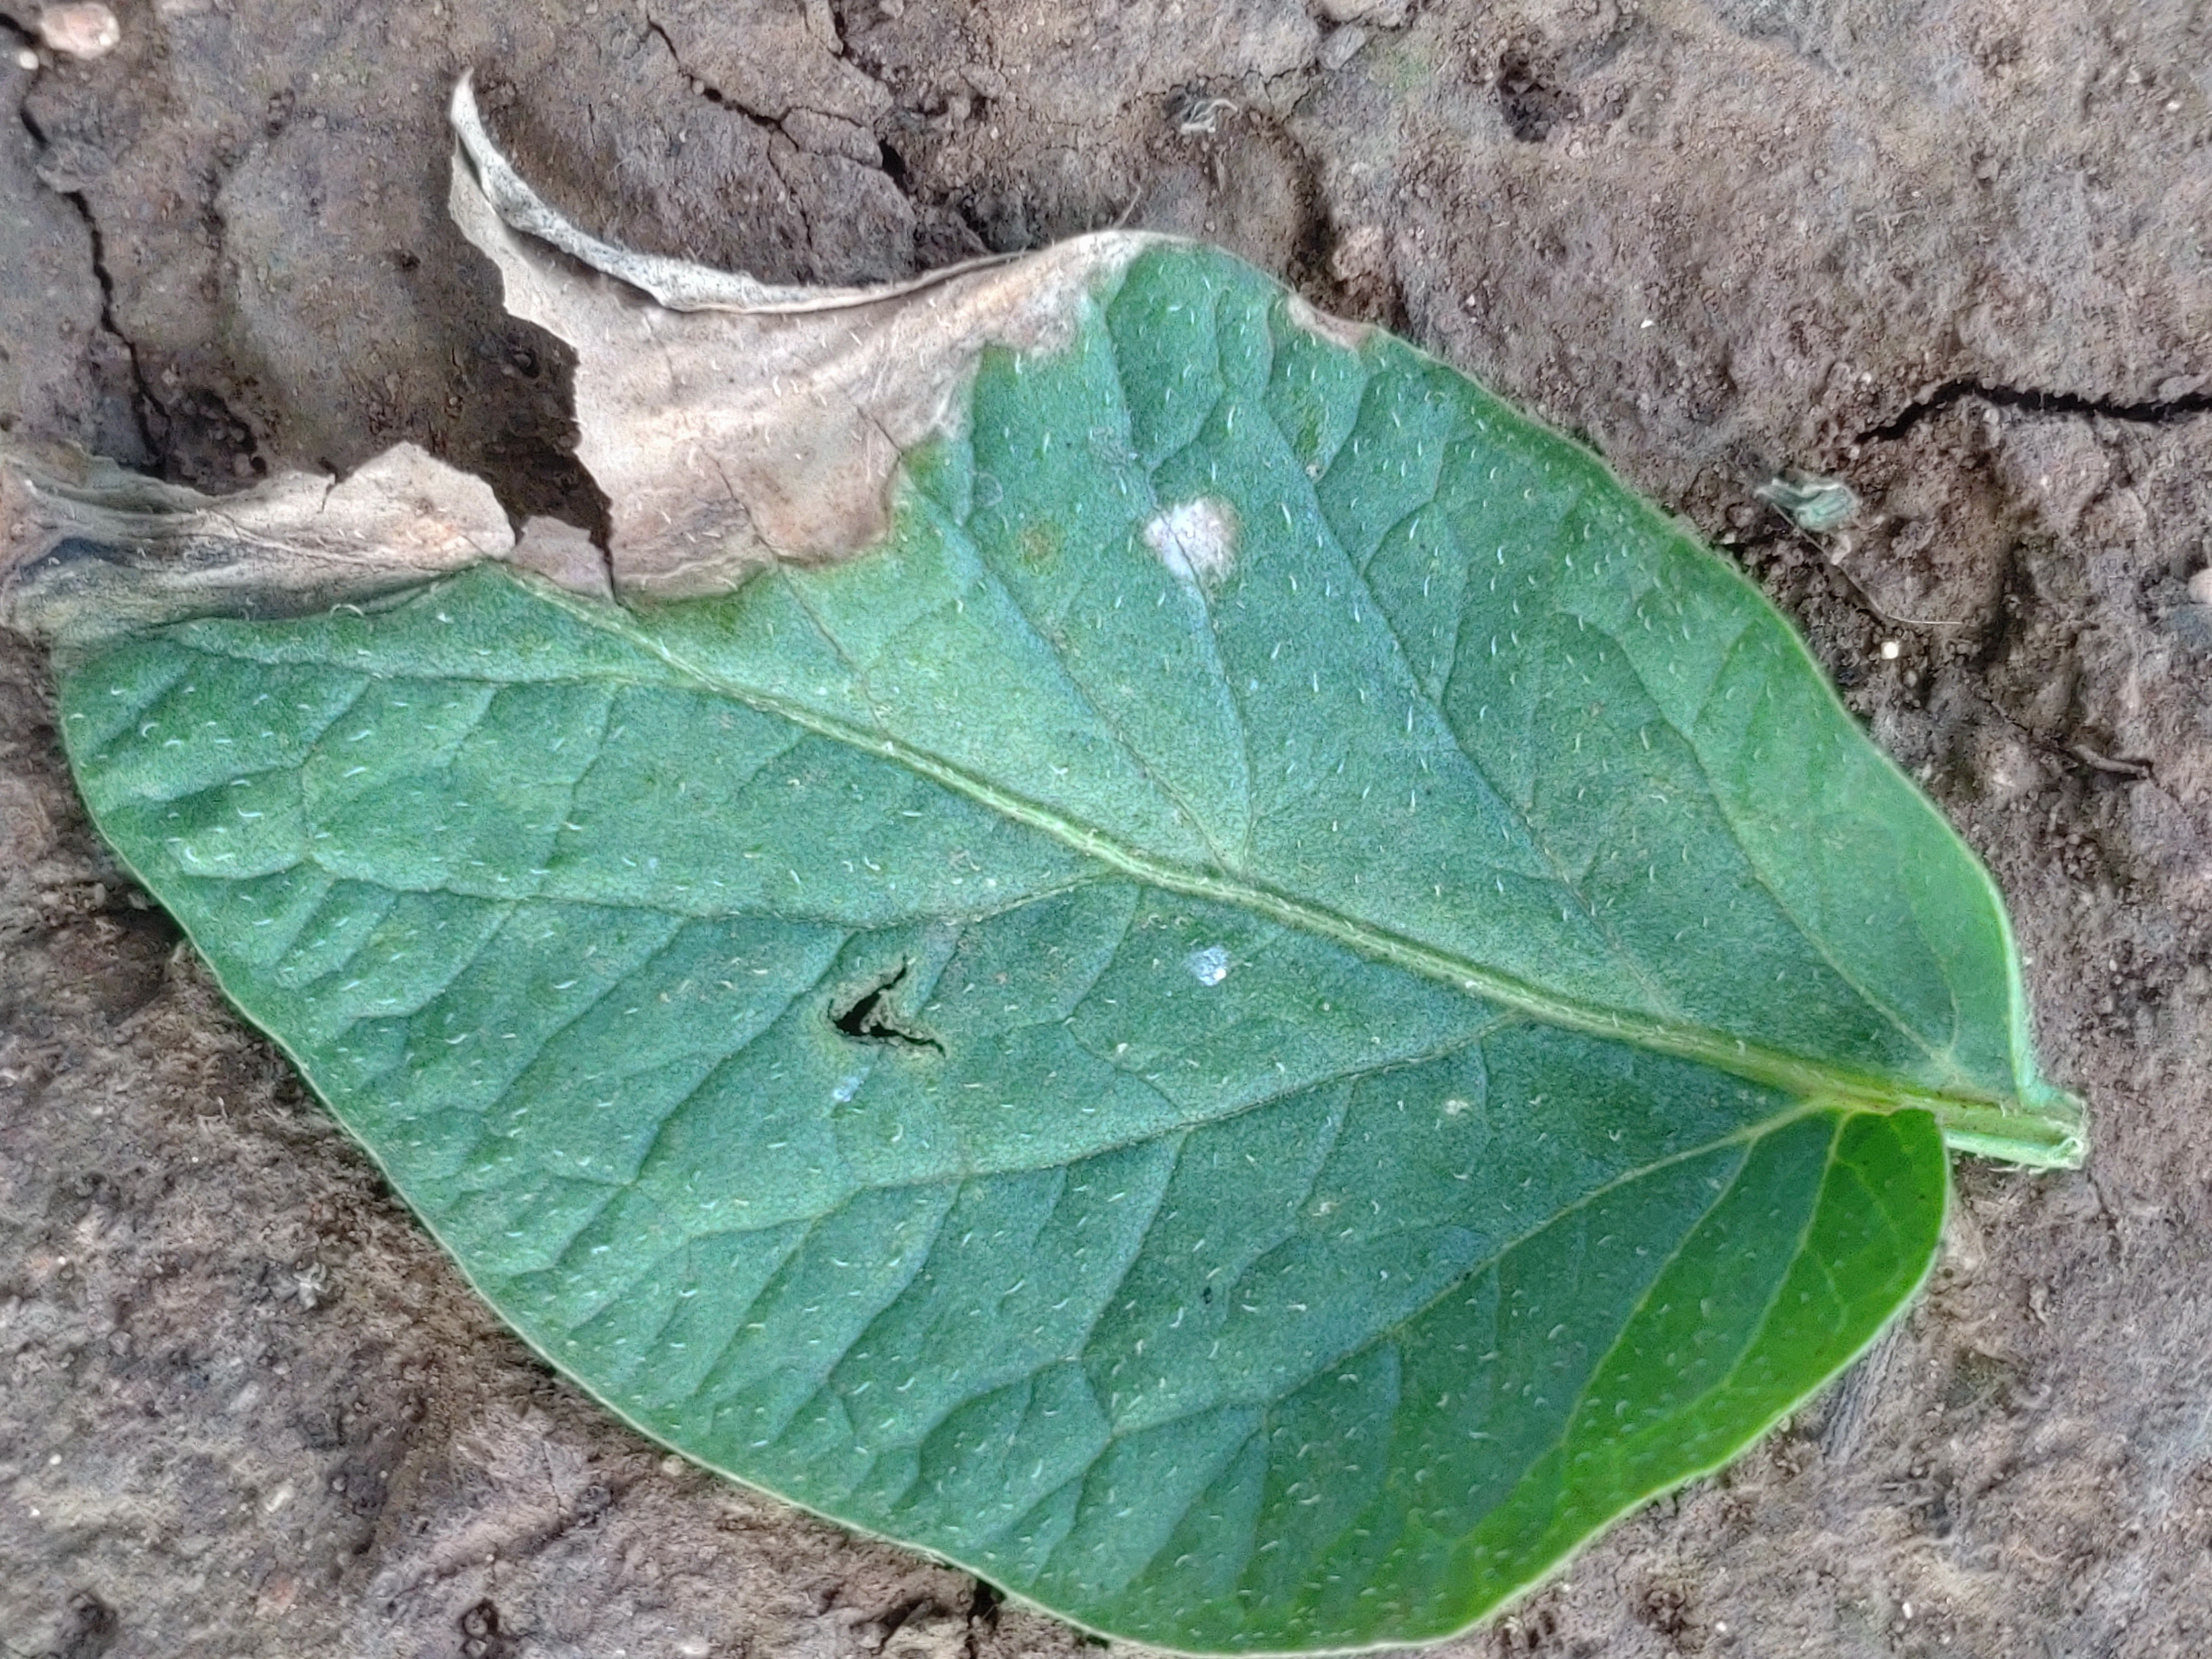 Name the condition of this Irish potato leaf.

early blight
